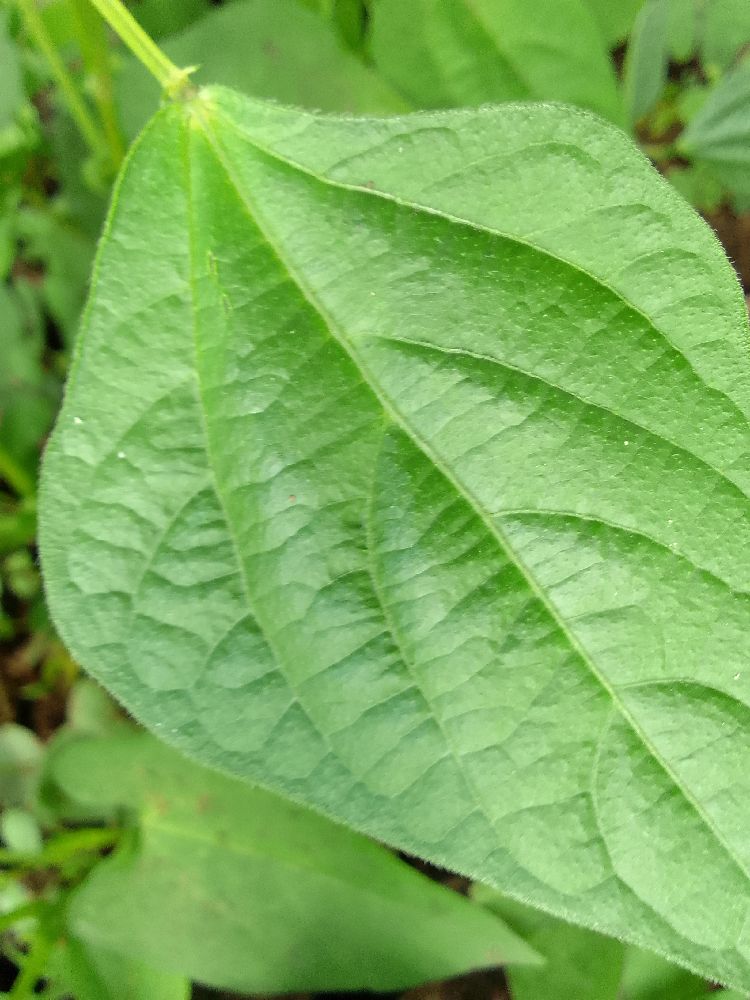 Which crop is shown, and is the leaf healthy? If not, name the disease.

common bean, healthy
